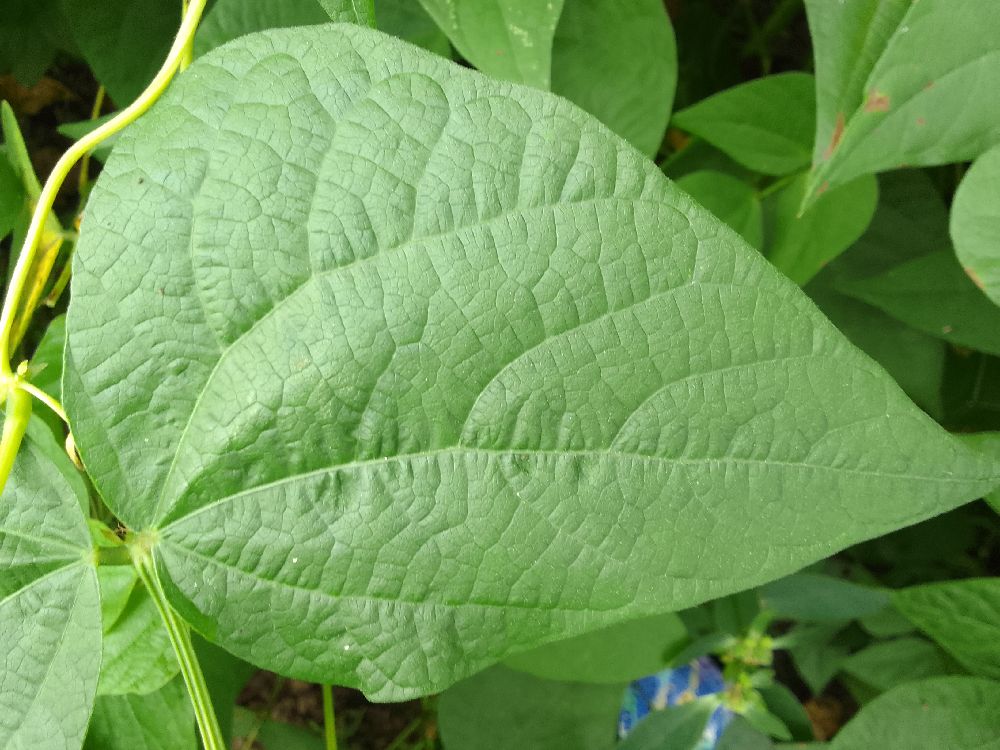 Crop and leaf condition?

common bean, healthy
